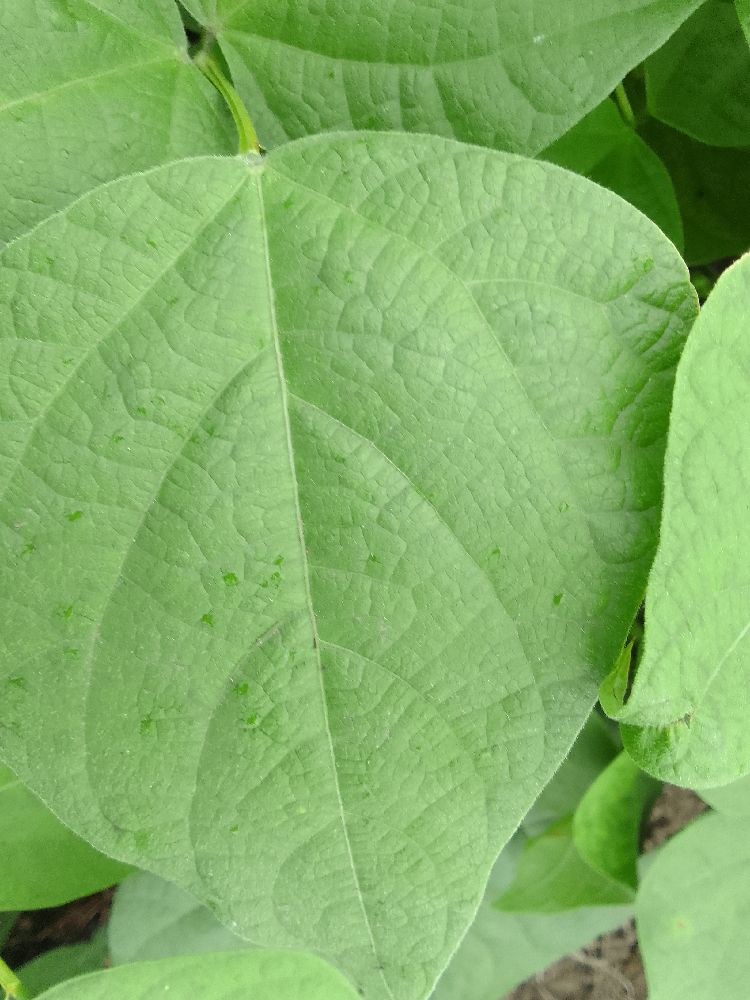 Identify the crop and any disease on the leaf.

common bean, healthy
